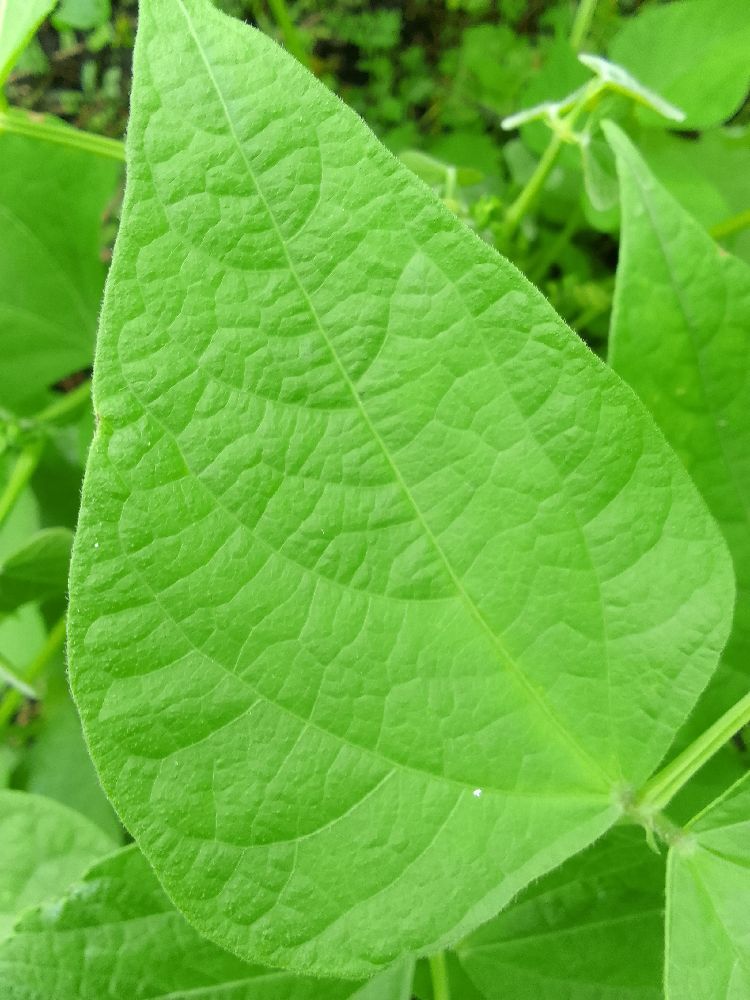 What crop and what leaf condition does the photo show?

common bean, healthy
